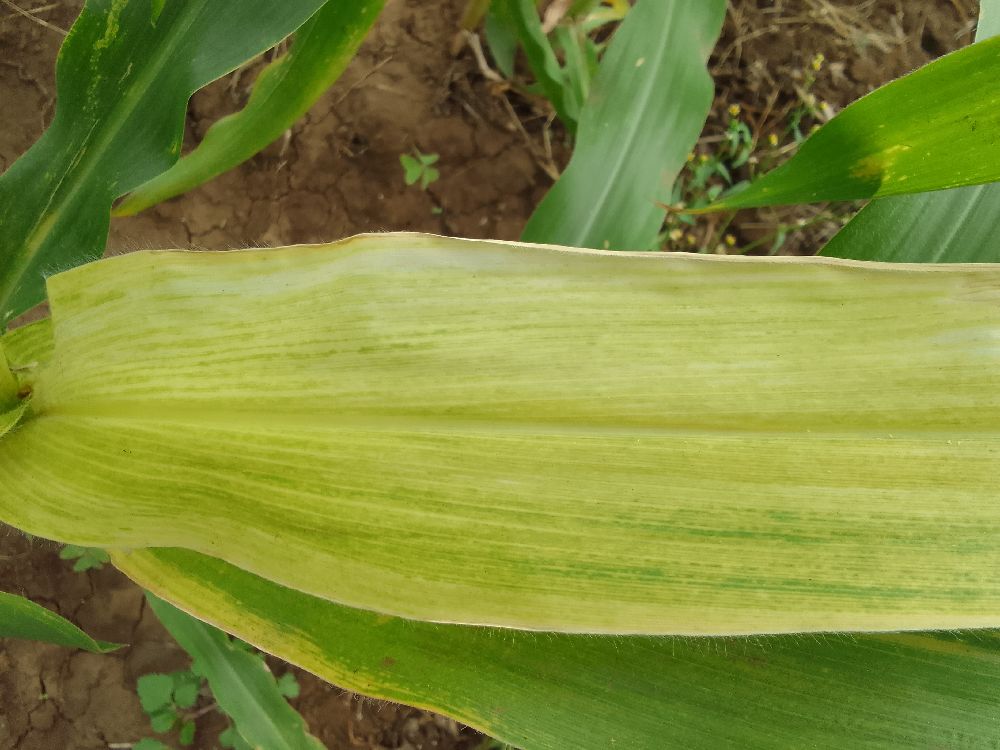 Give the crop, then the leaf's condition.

maize, maize lethal necrosis
